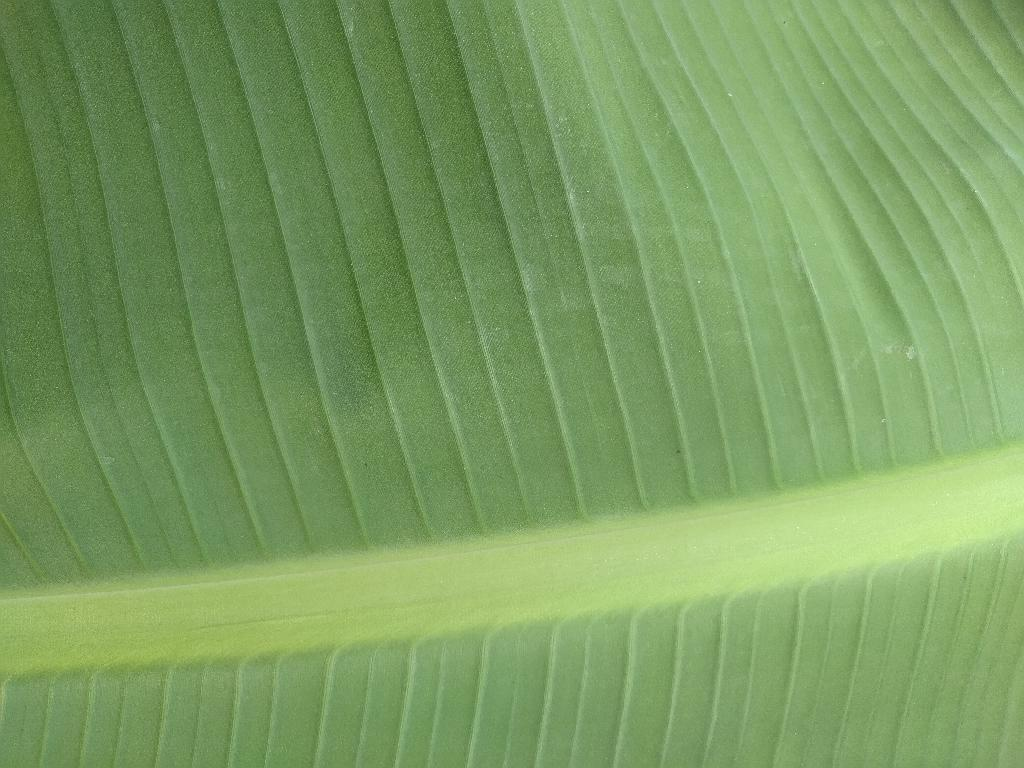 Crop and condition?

banana, healthy
